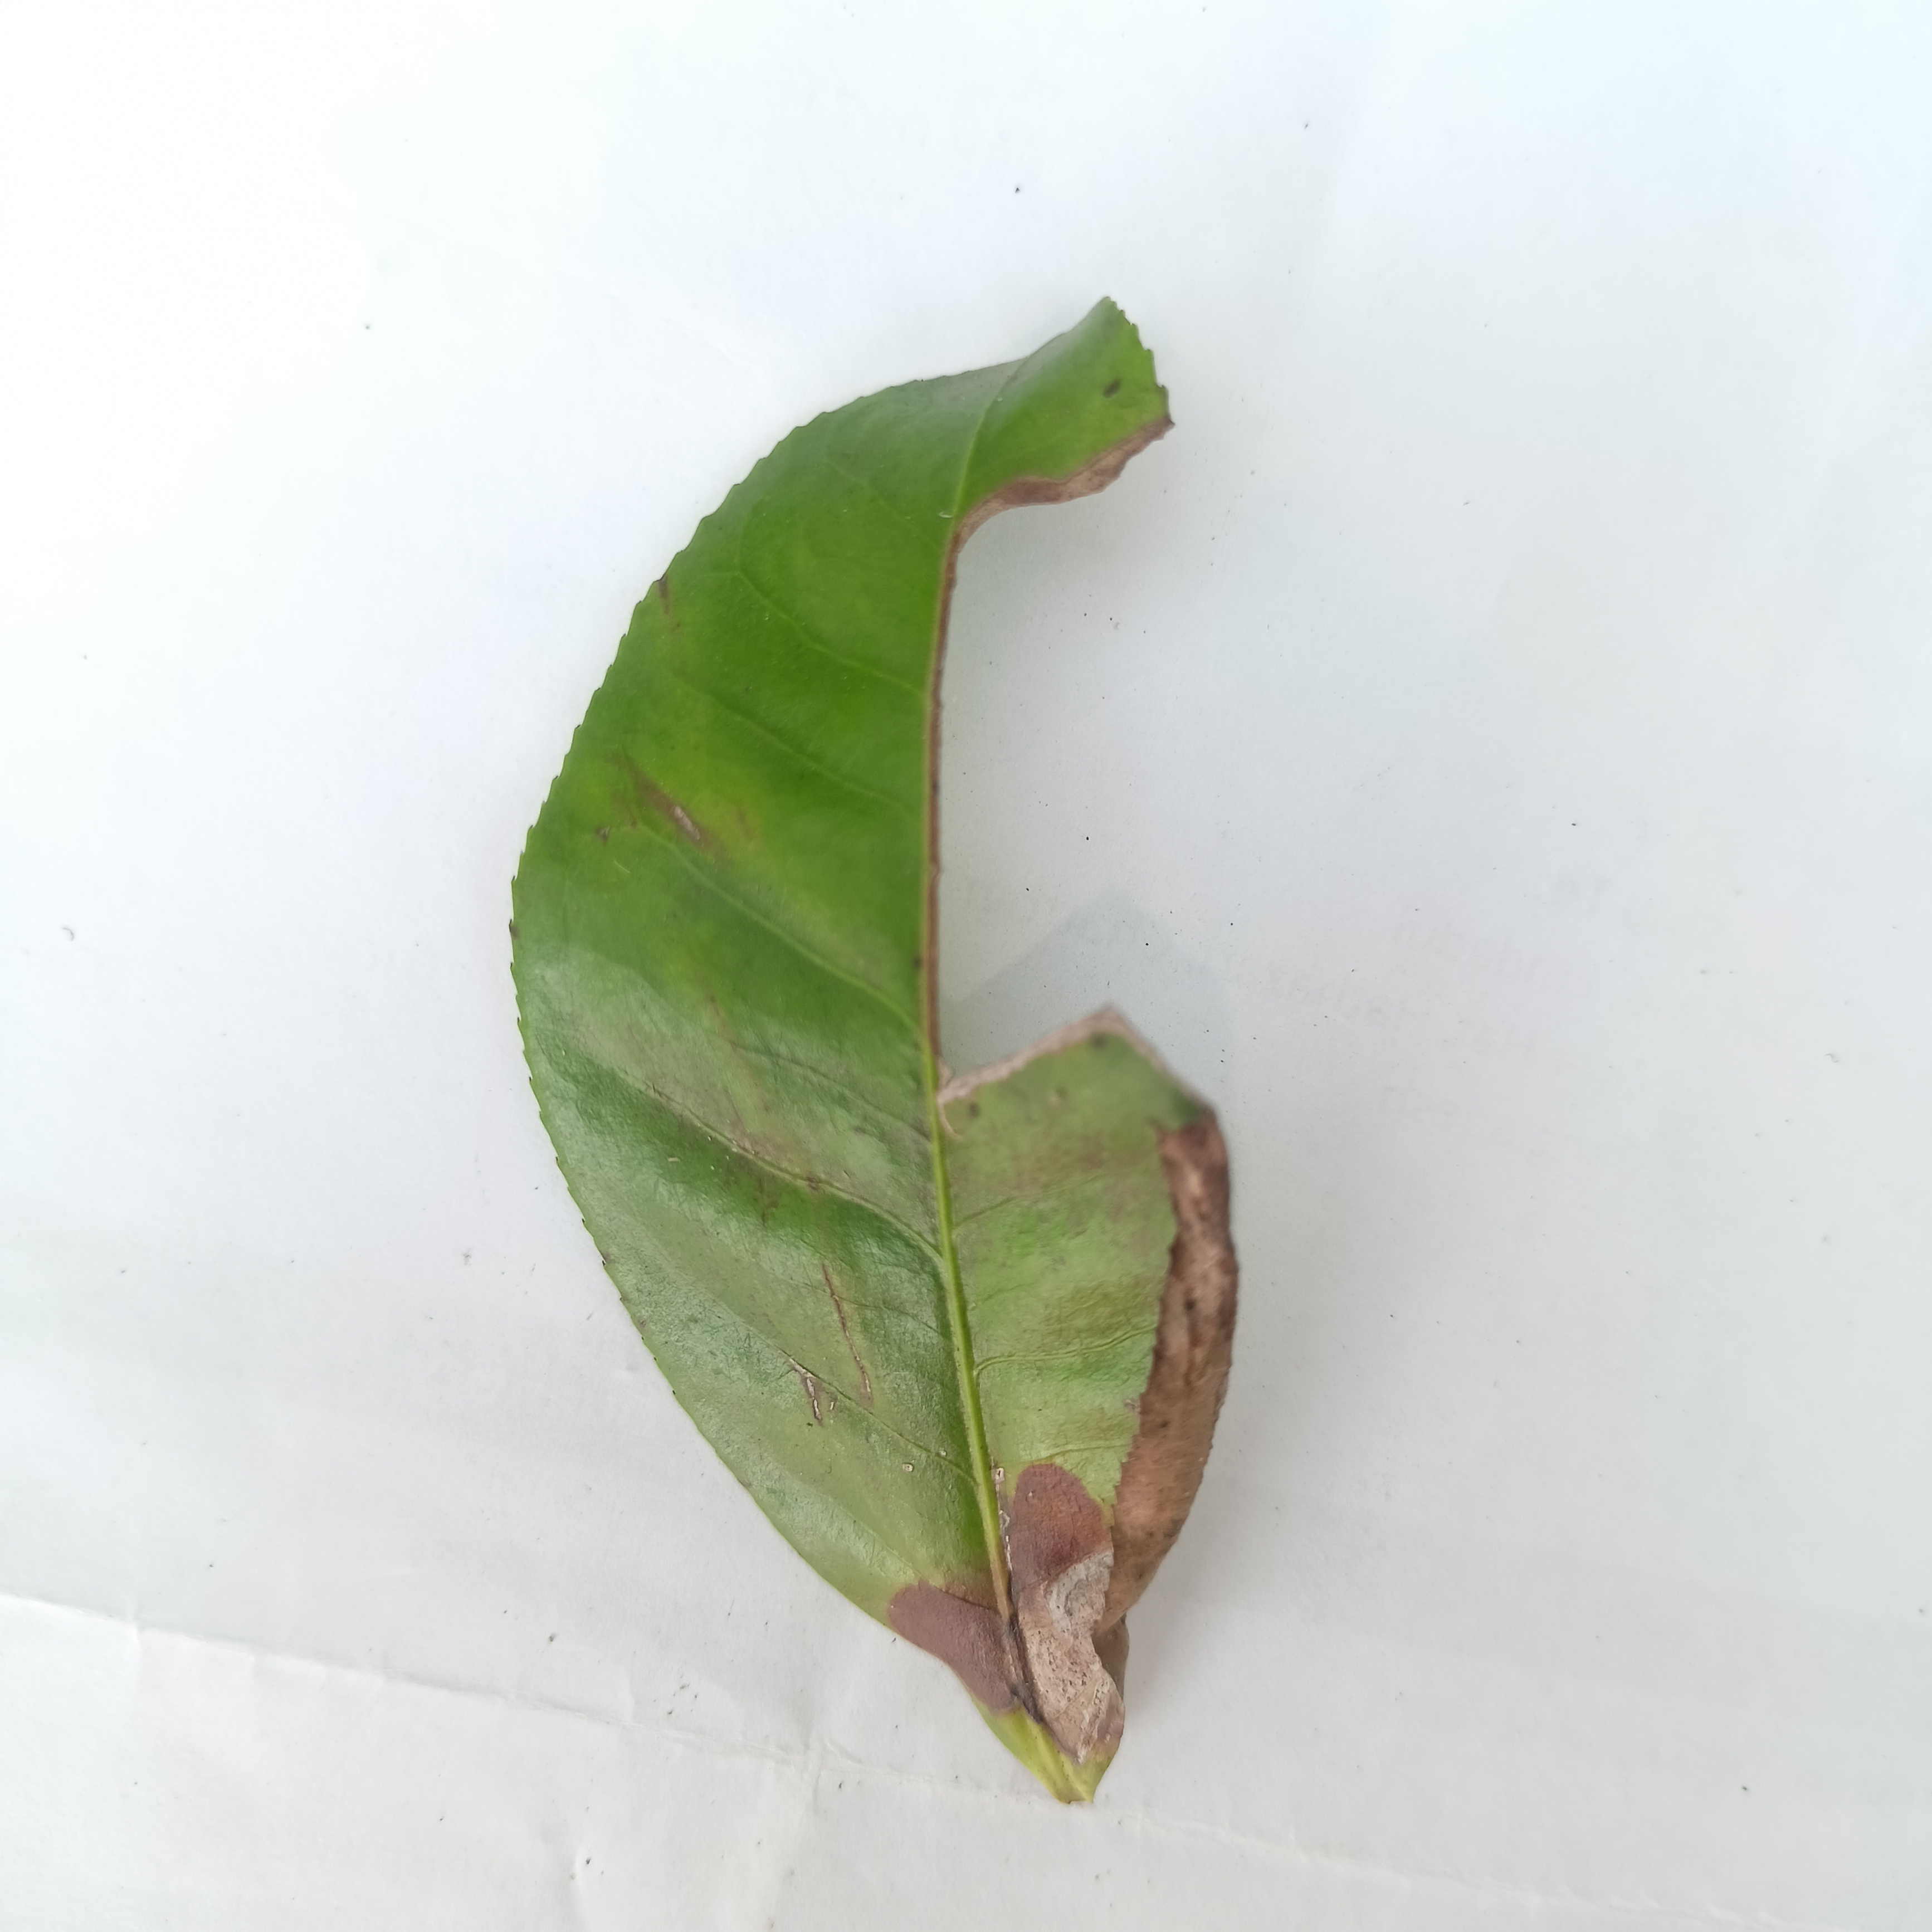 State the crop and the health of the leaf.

tea, brown blight
